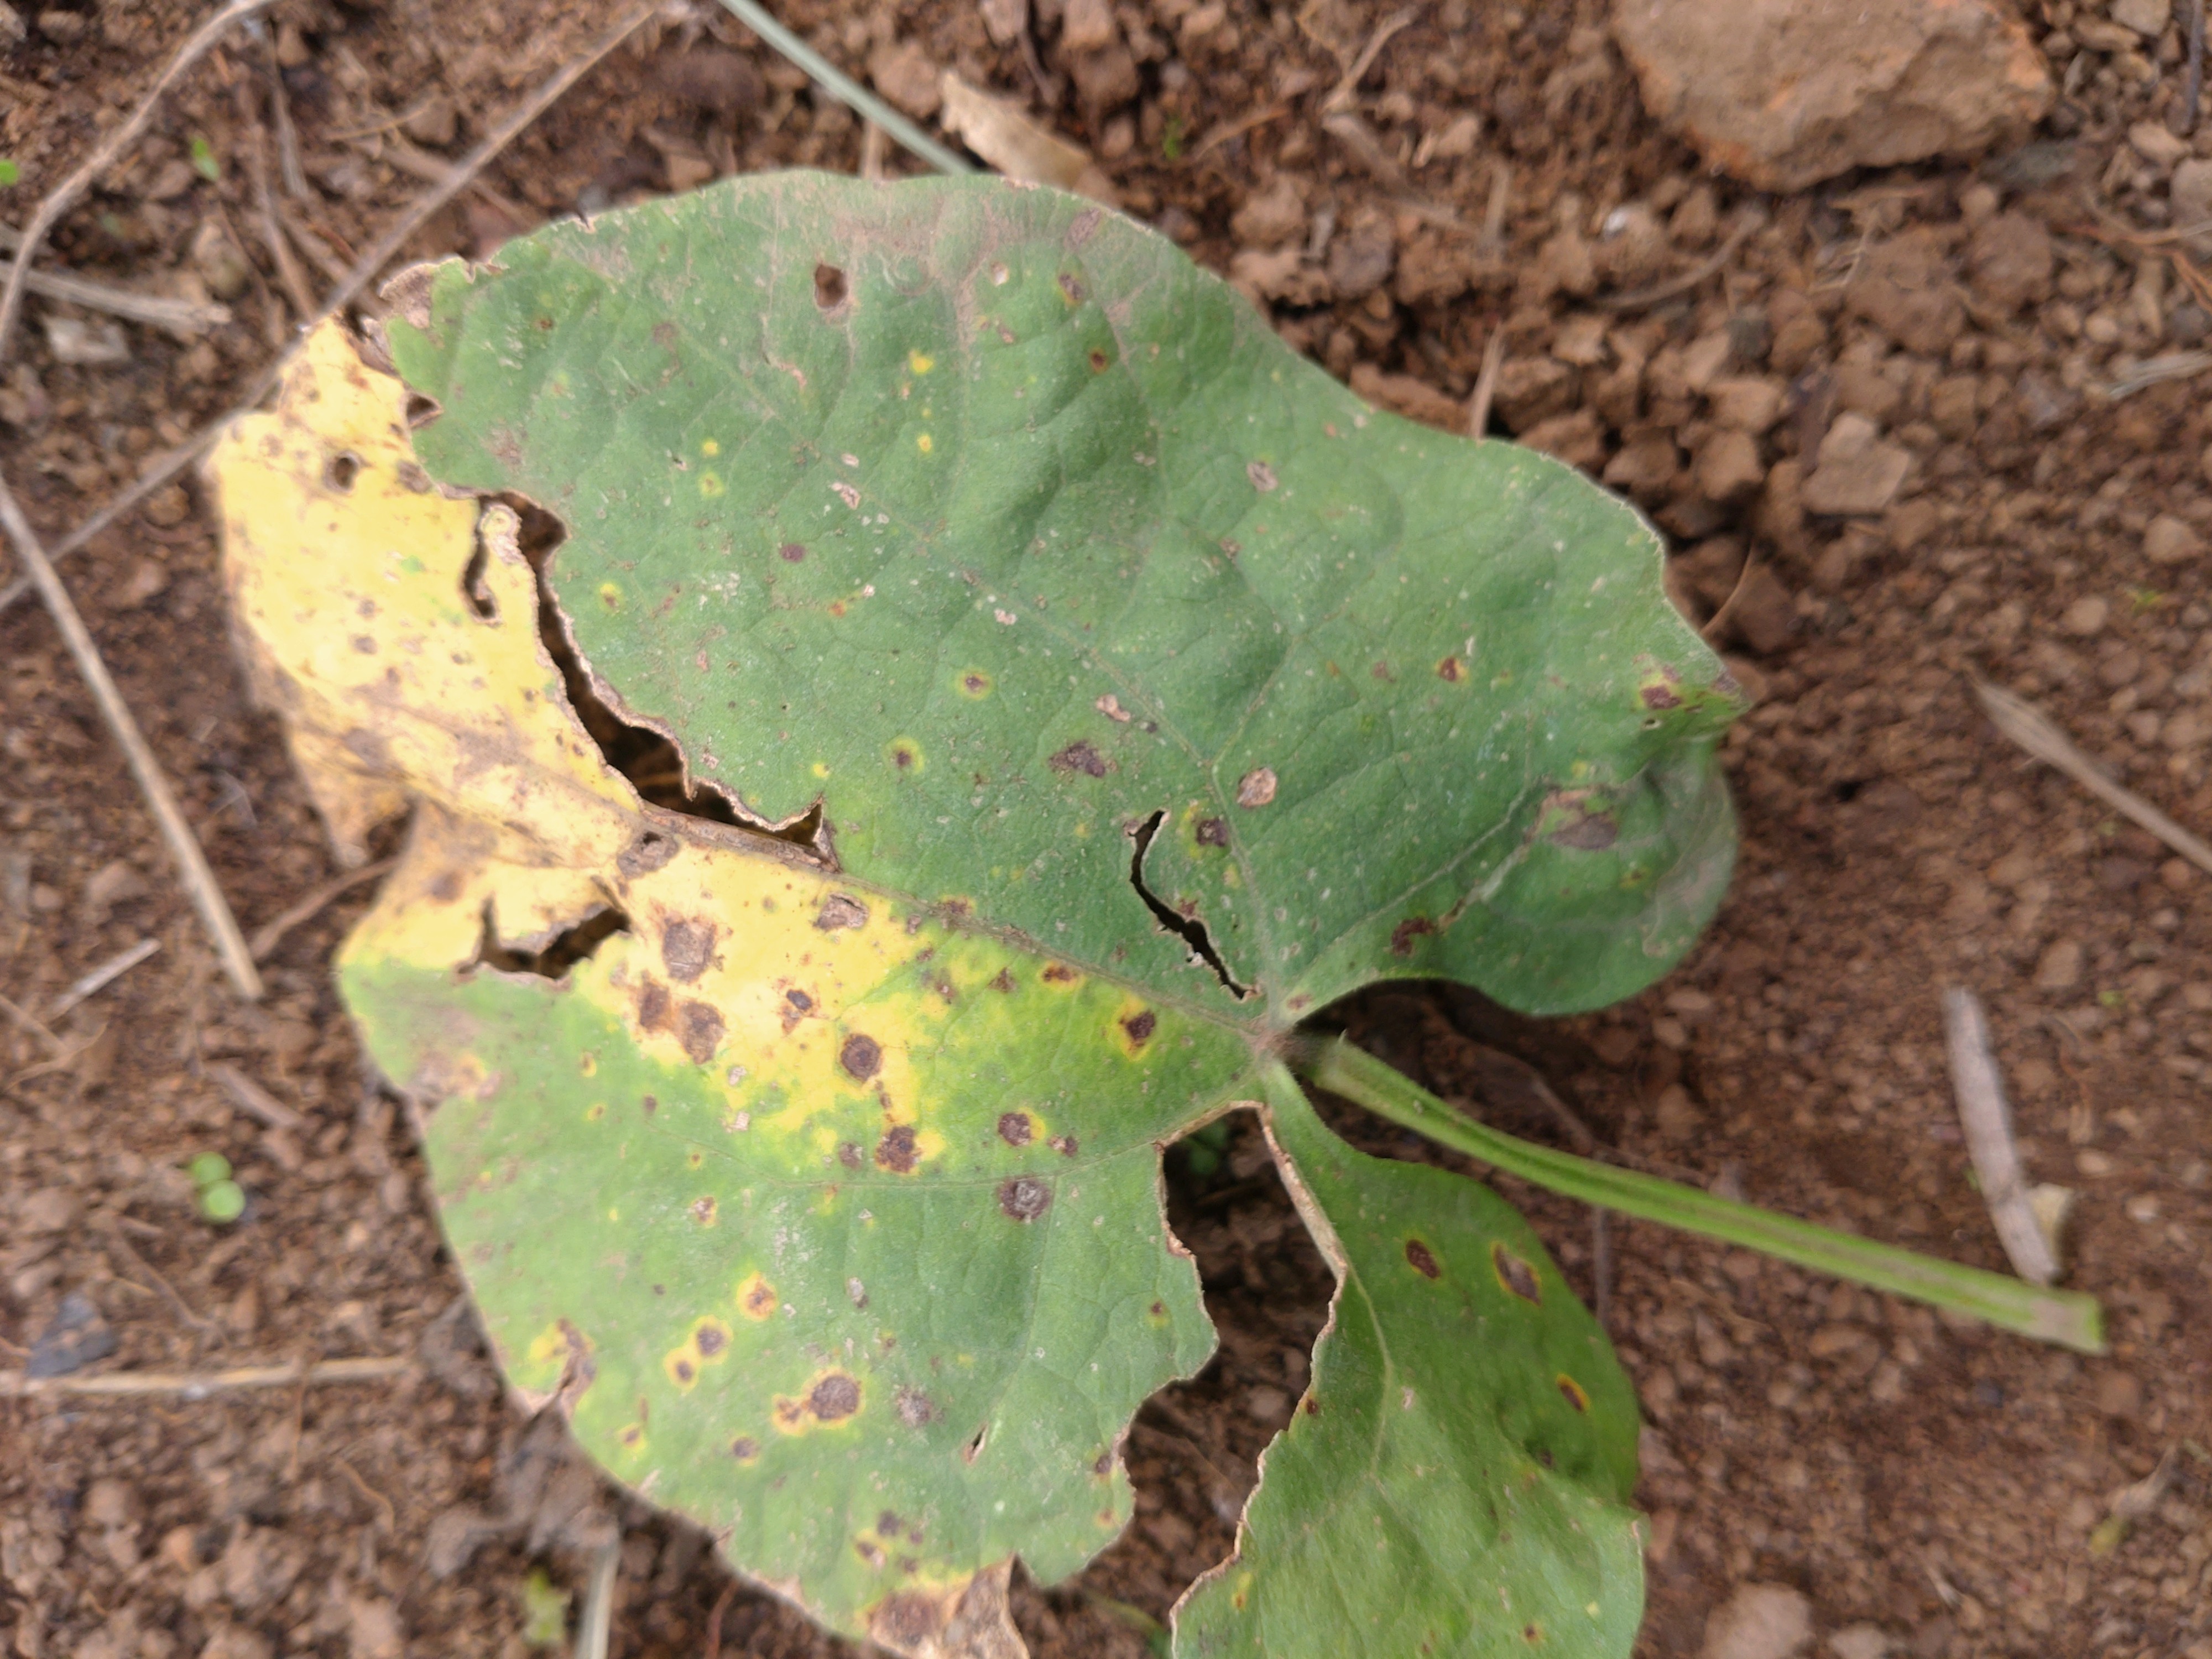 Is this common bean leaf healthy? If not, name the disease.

rust
